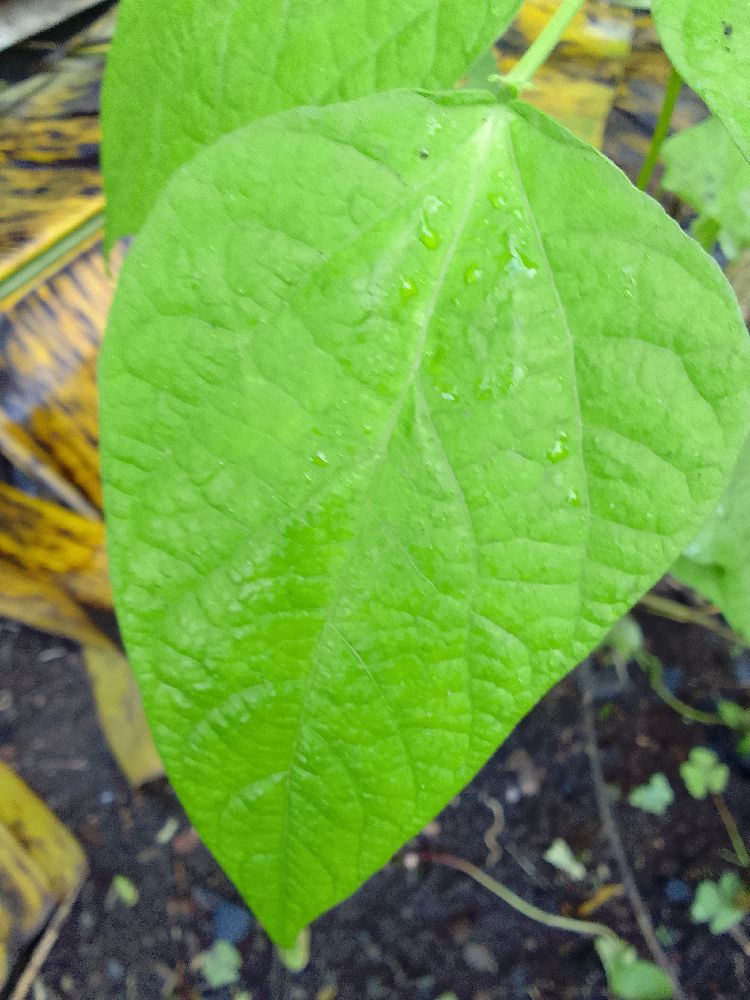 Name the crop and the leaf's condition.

common bean, healthy
